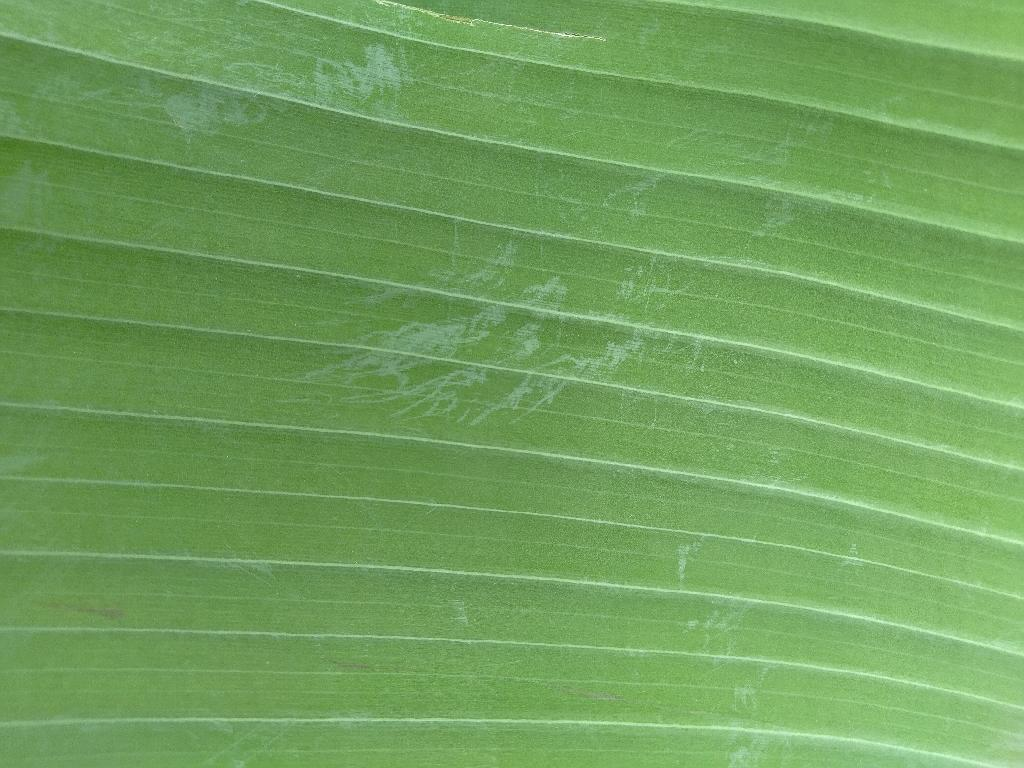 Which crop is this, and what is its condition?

banana, healthy
